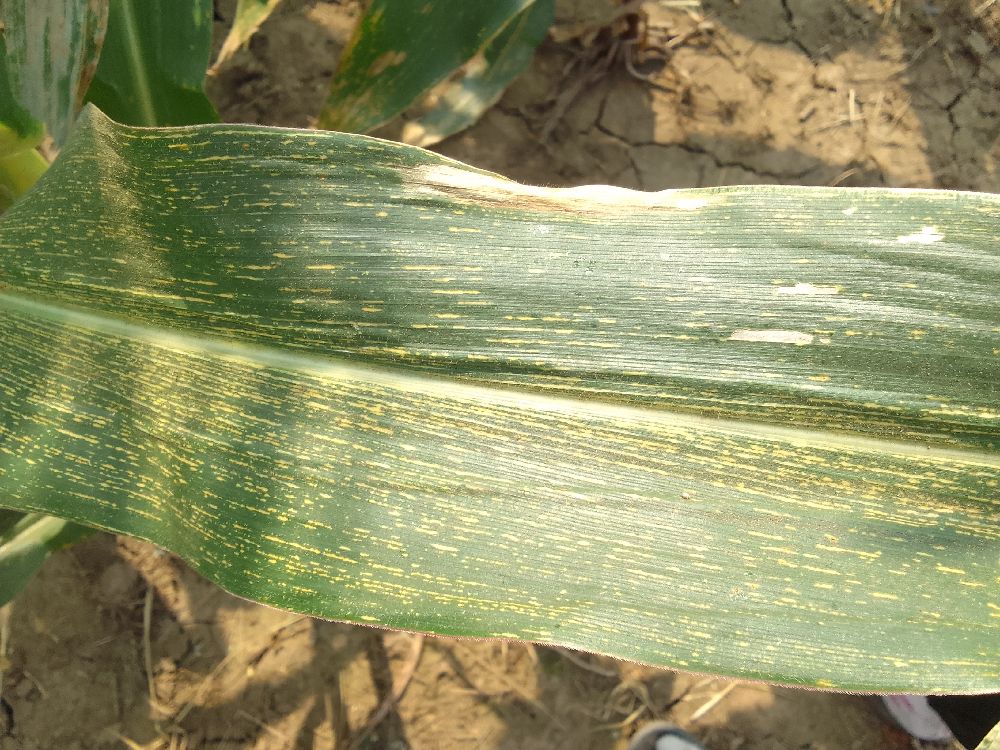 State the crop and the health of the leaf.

maize, maize streak virus
